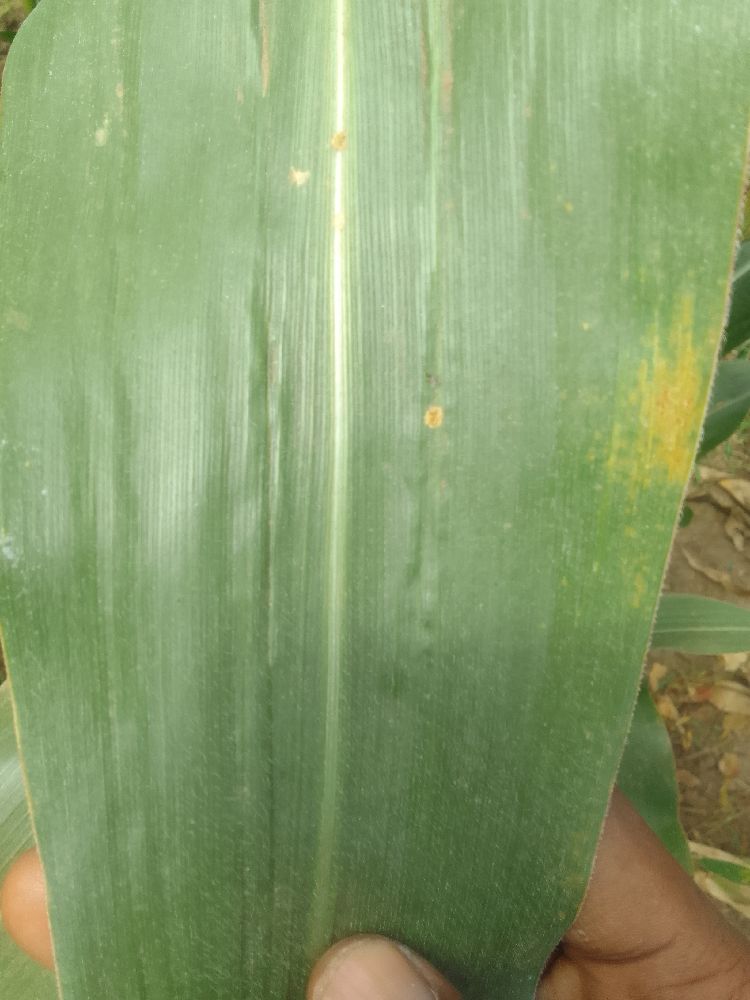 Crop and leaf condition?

maize, healthy
